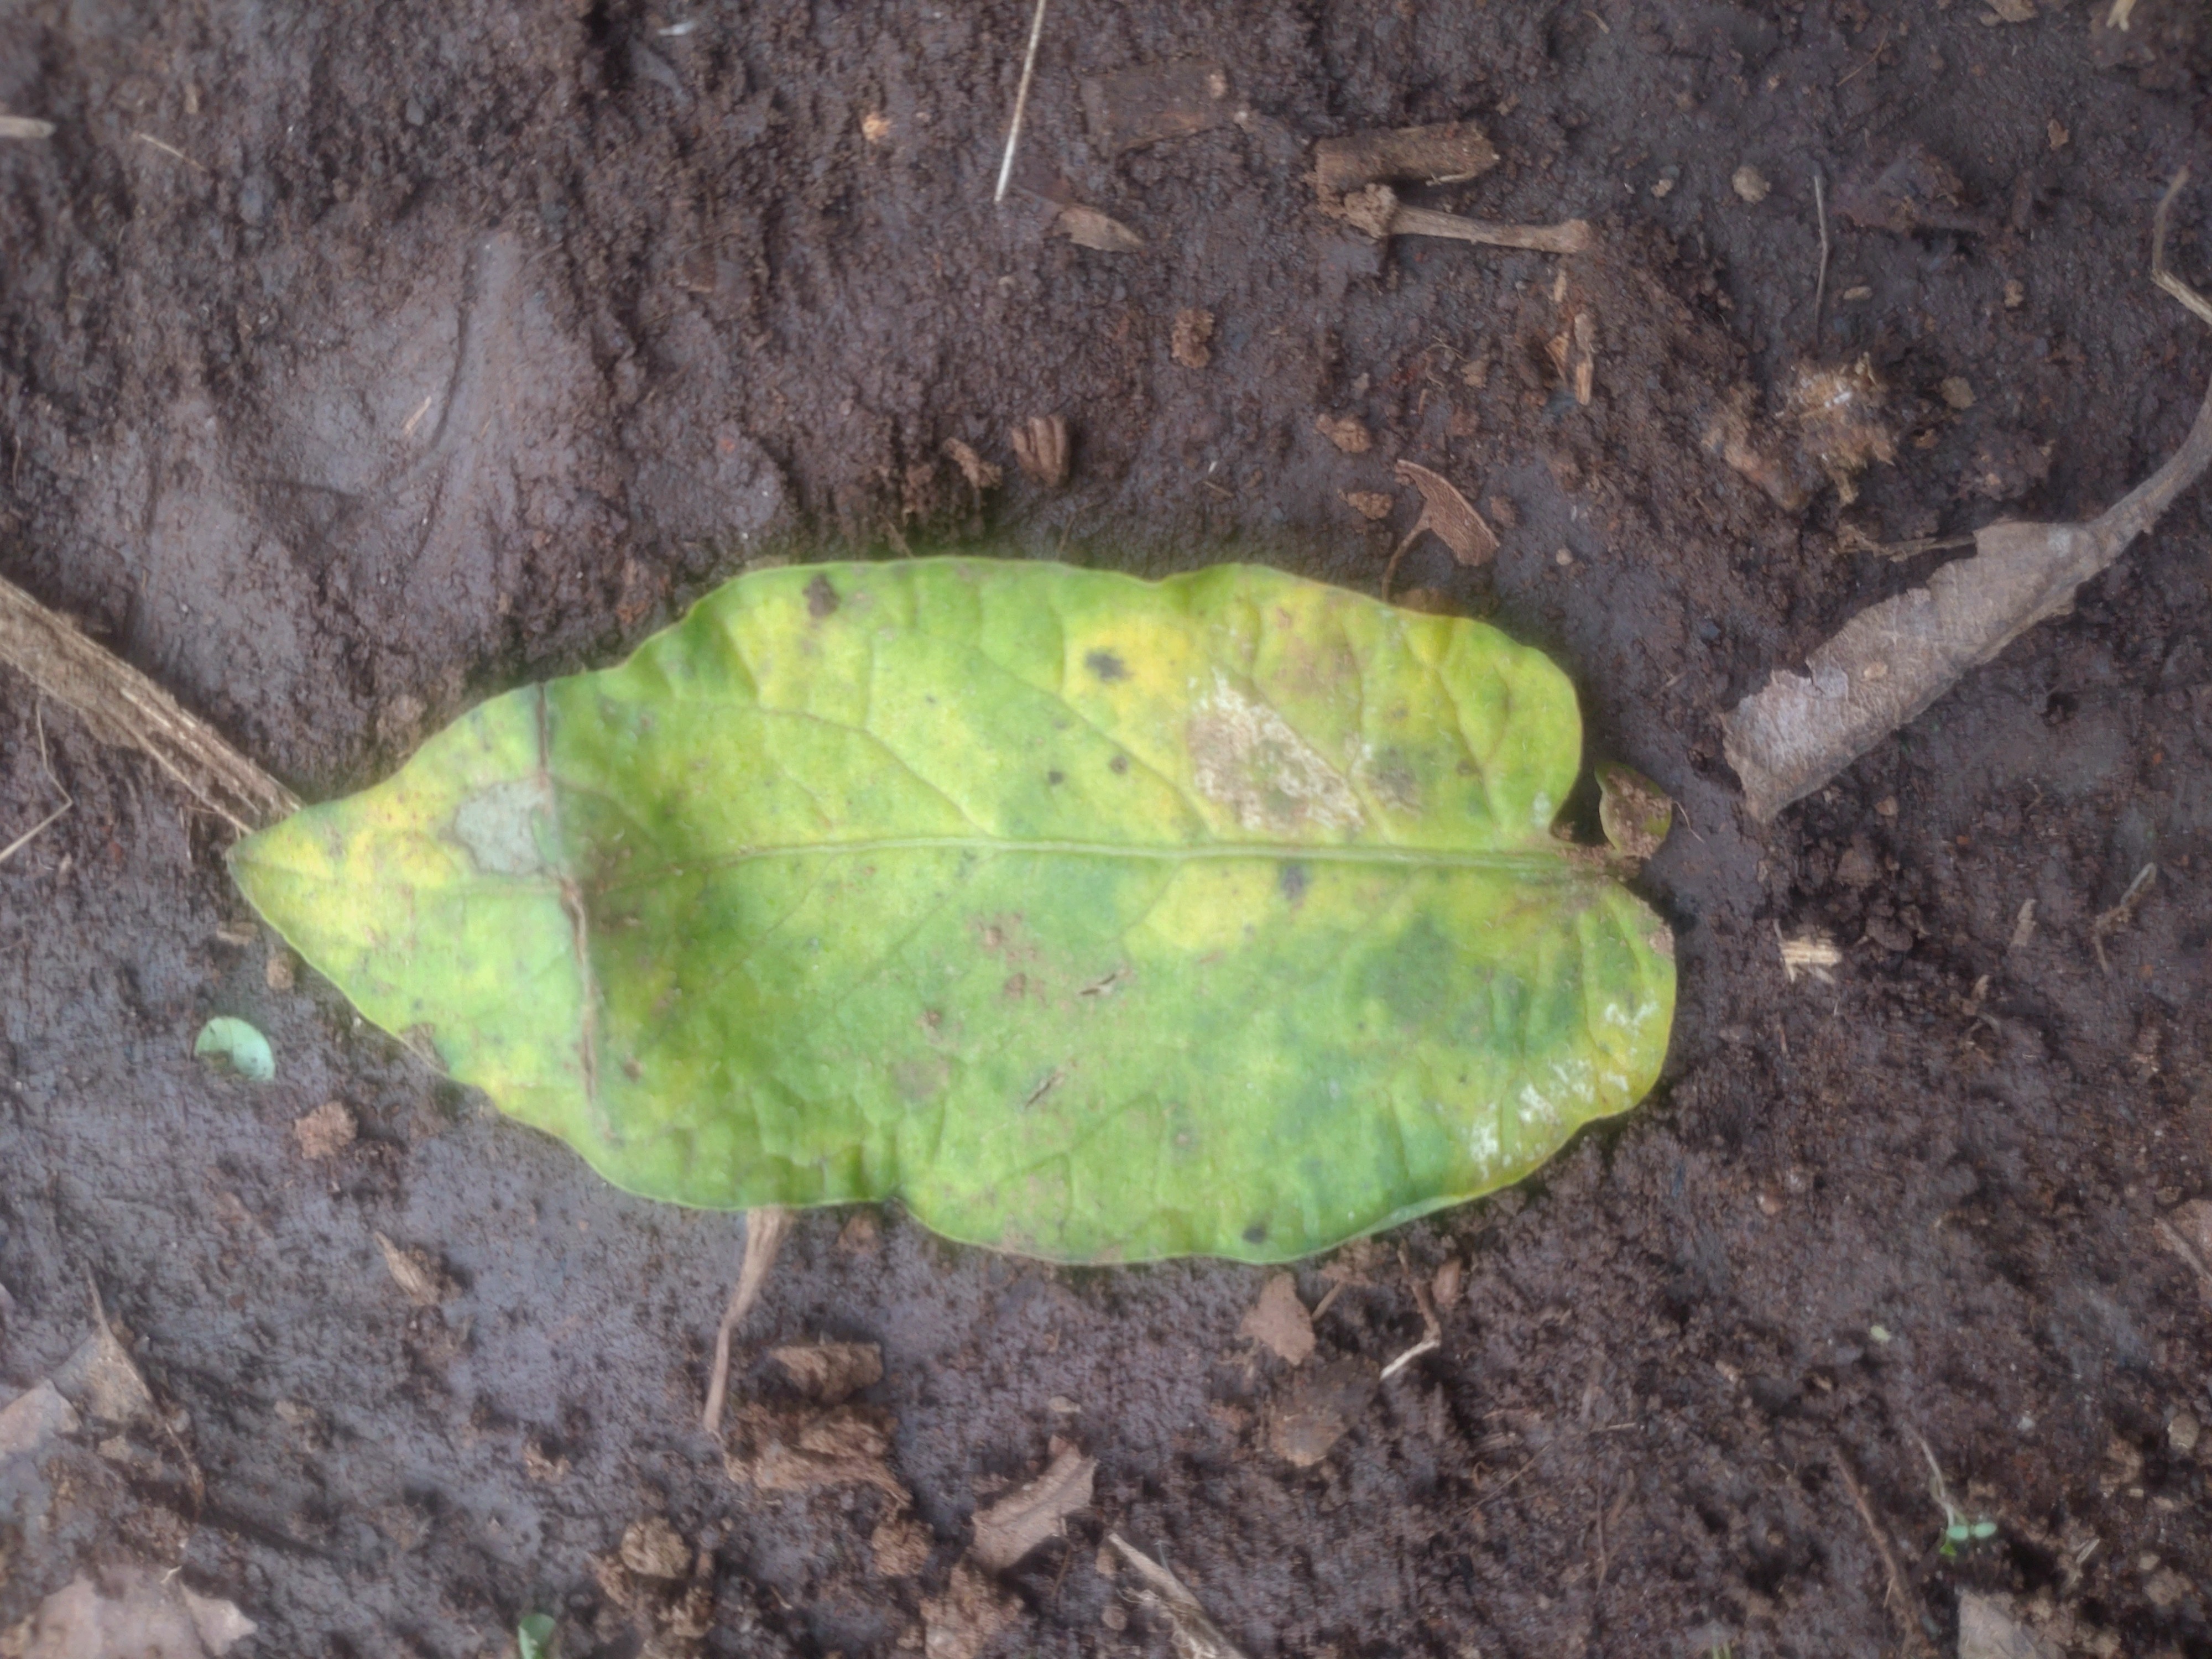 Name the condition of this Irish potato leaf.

late blight
